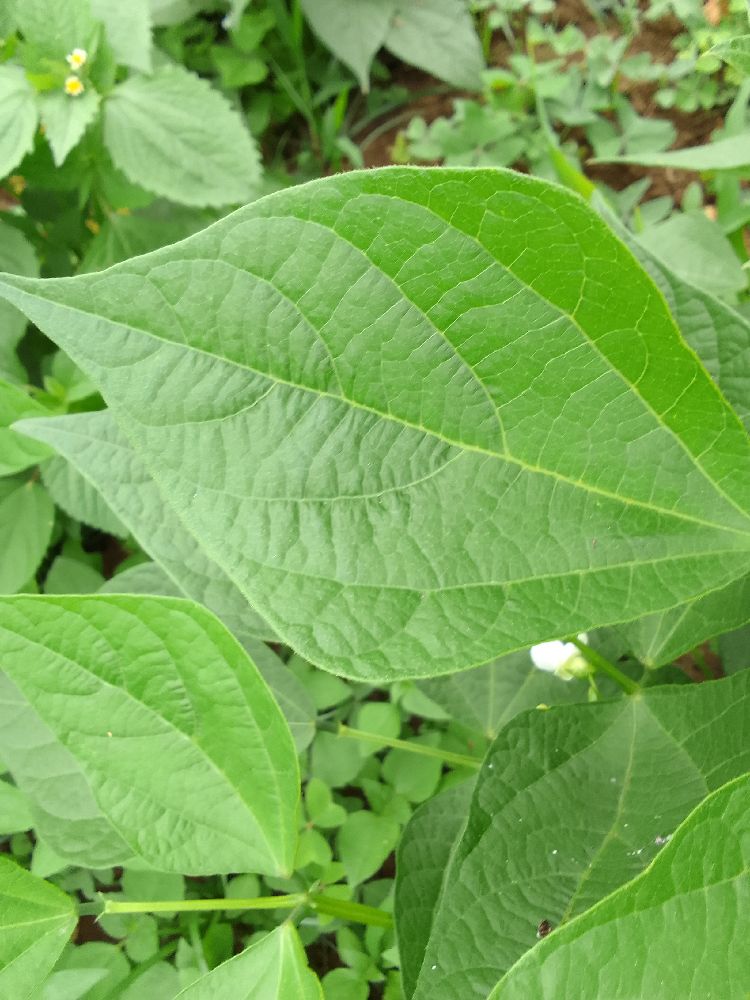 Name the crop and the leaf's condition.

common bean, healthy
